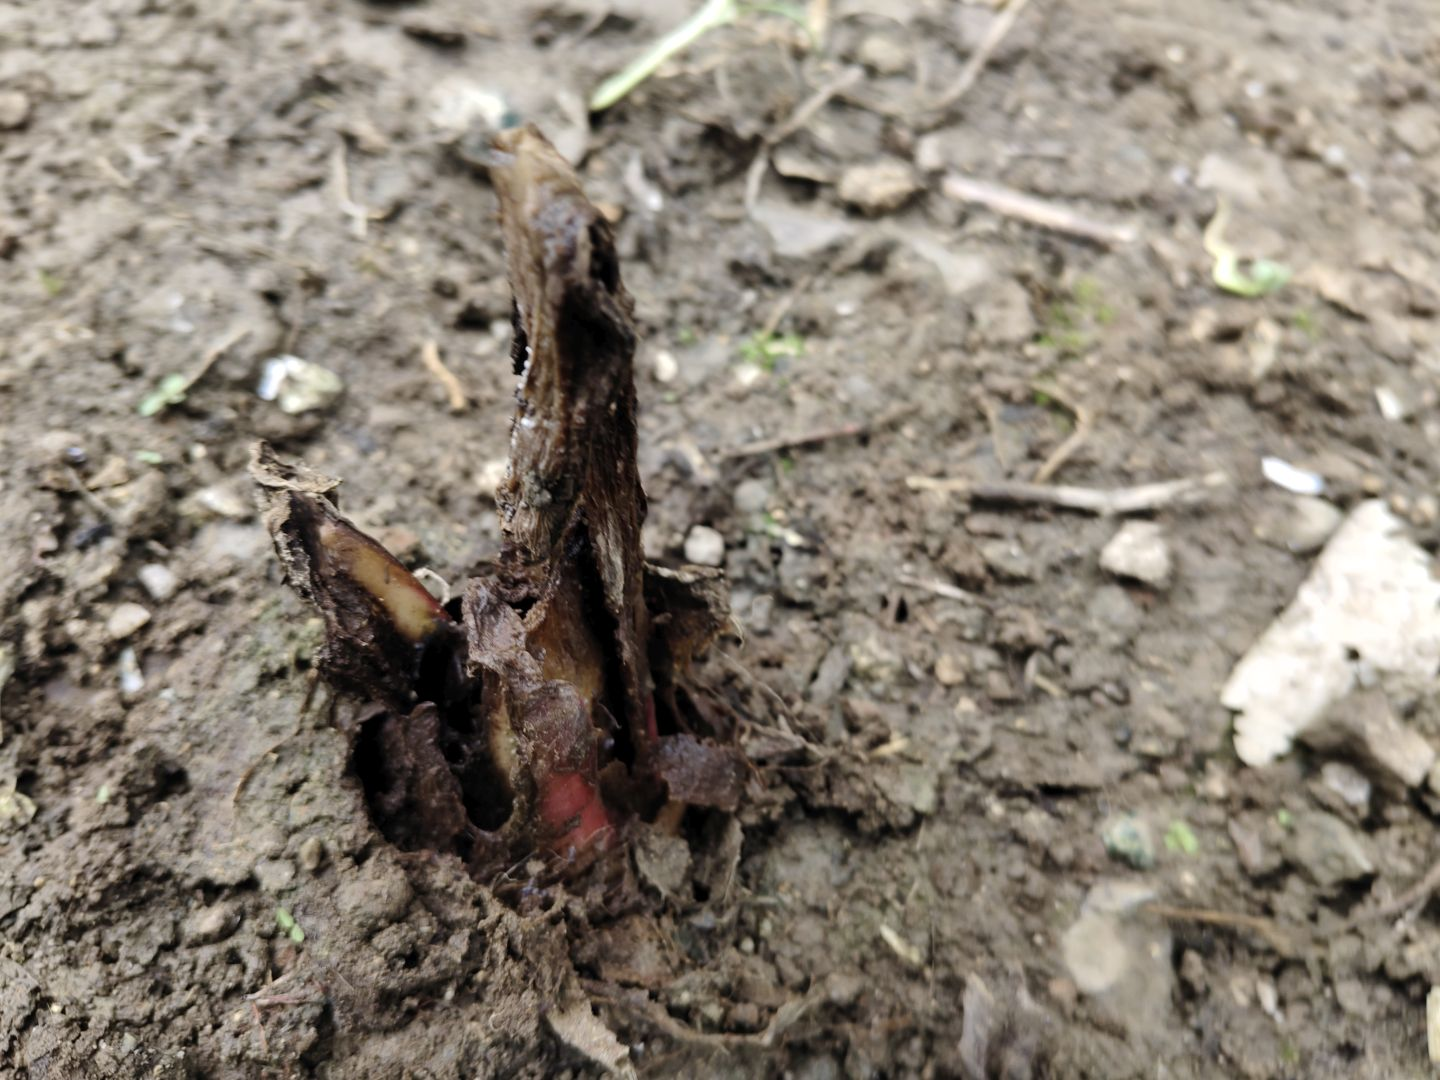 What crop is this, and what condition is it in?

taro, root rot
